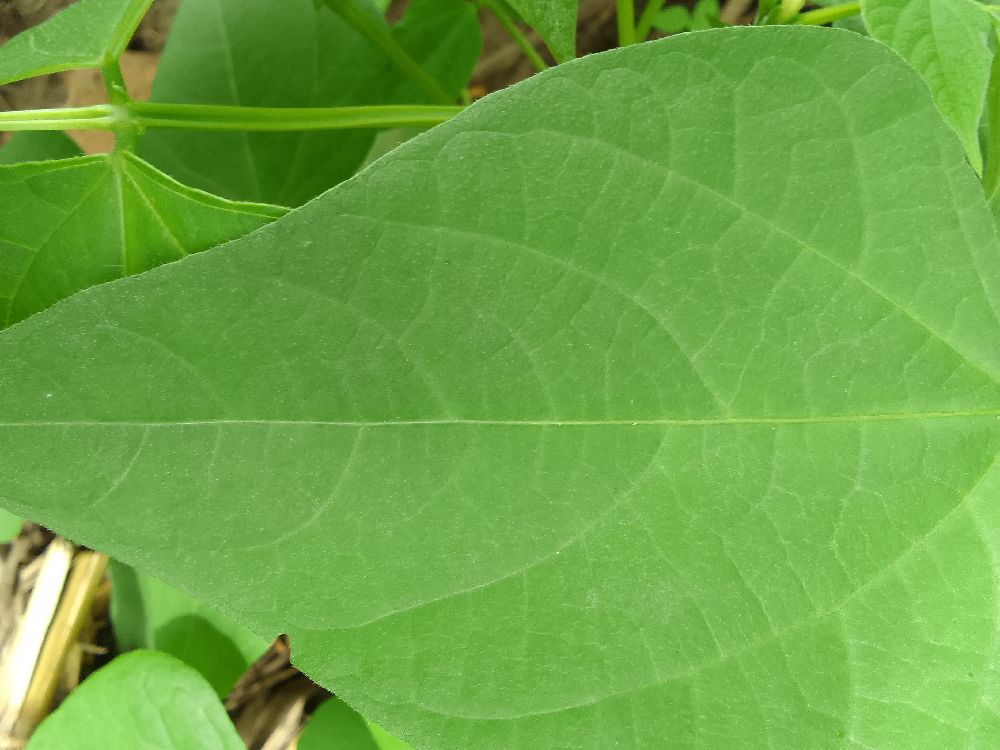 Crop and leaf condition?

common bean, healthy
